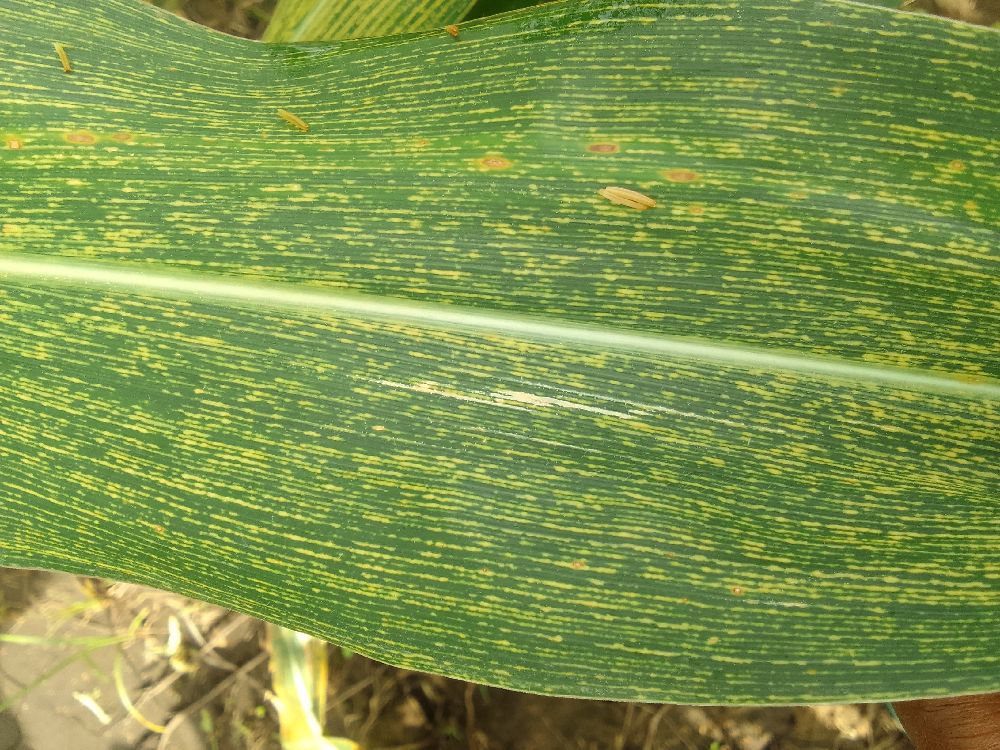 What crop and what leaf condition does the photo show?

maize, maize streak virus
